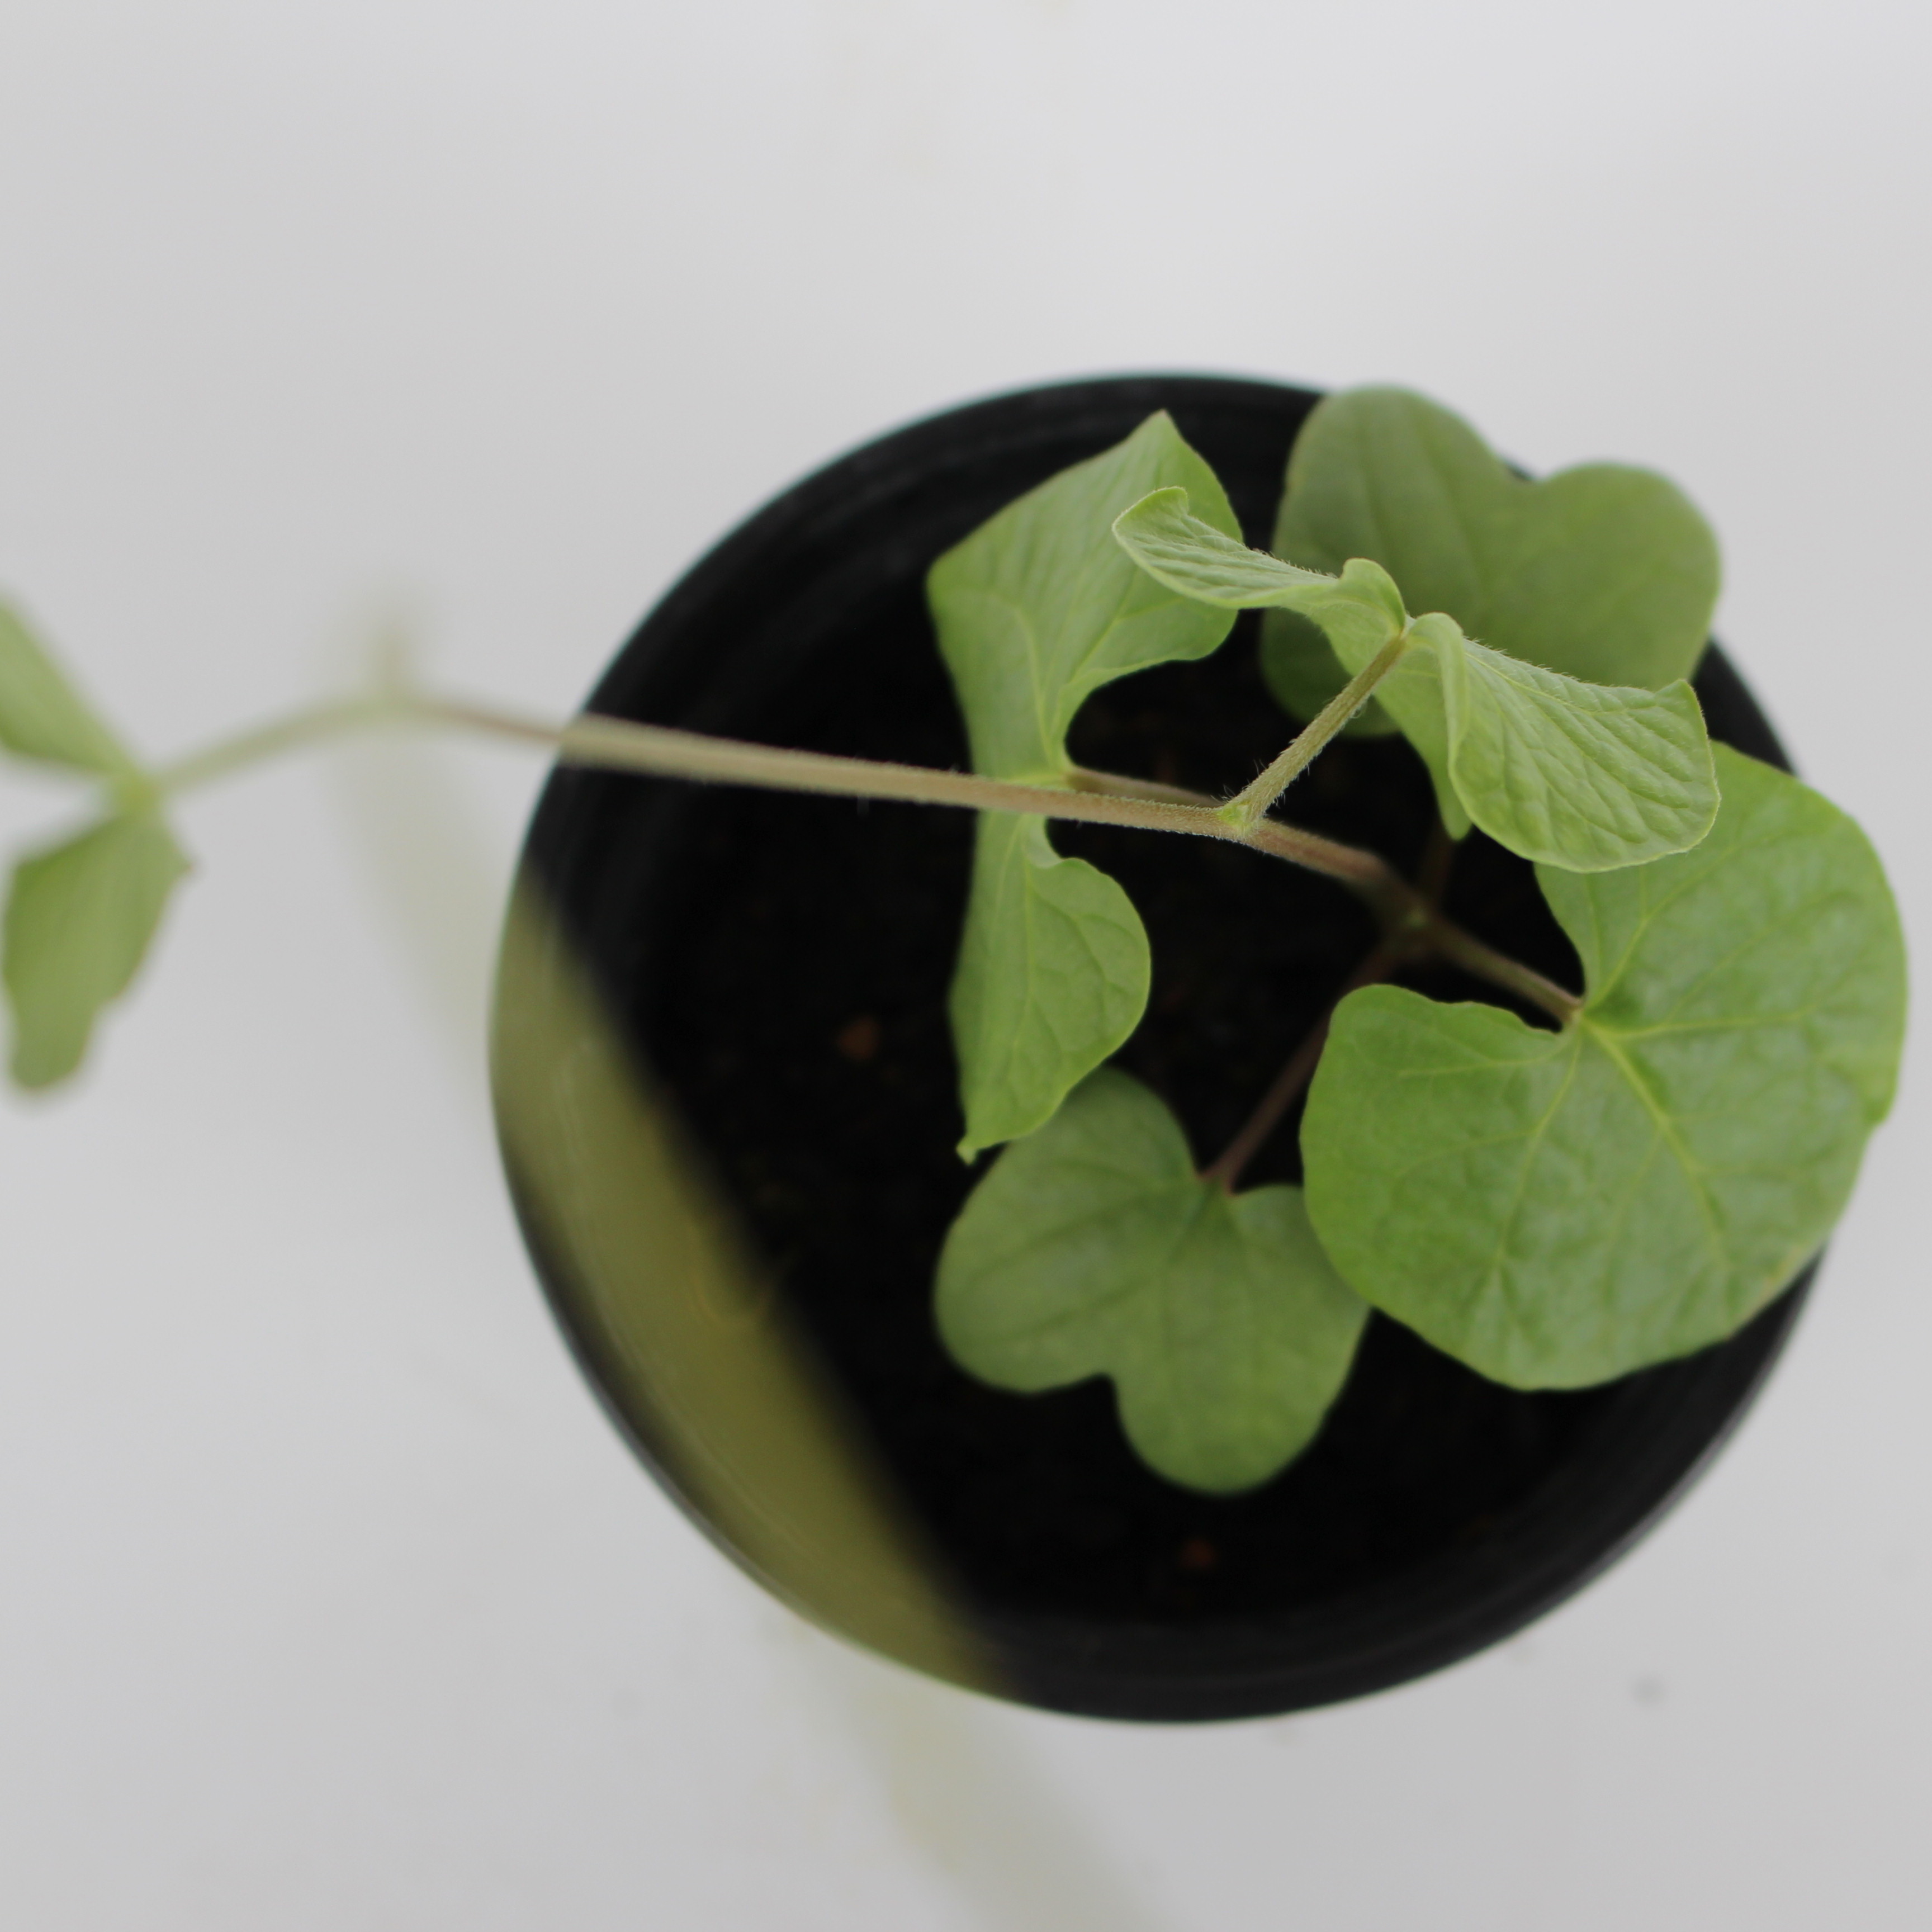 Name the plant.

Convolvulus arvensis
